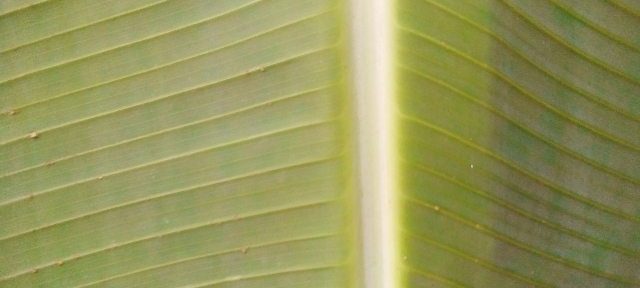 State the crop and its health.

banana, healthy
